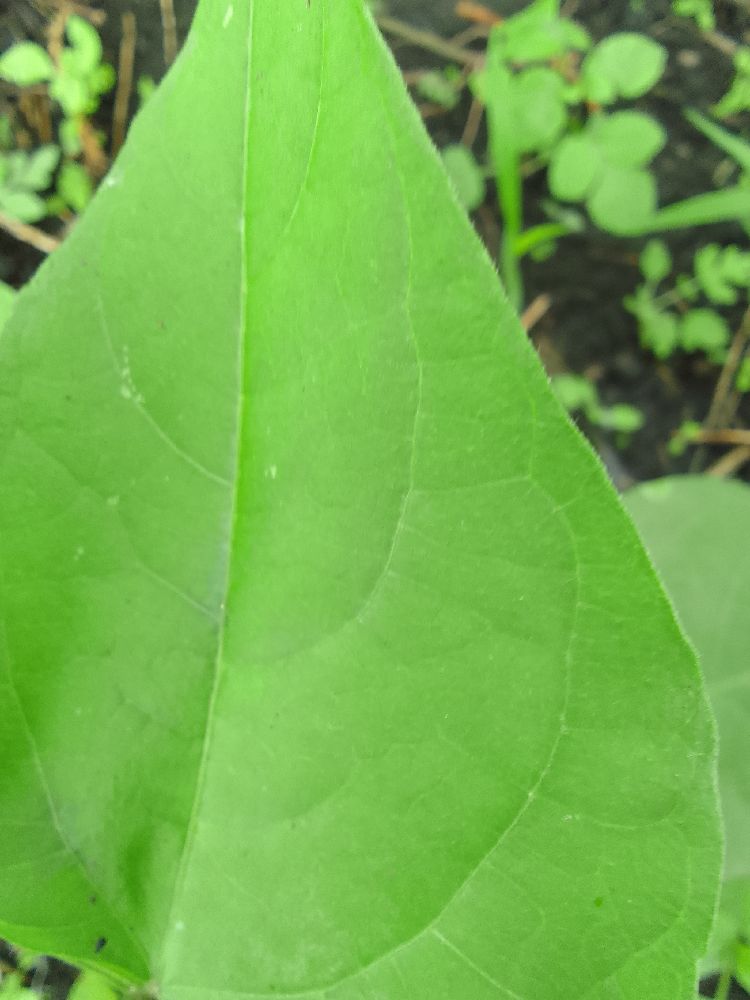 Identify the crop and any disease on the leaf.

common bean, healthy
